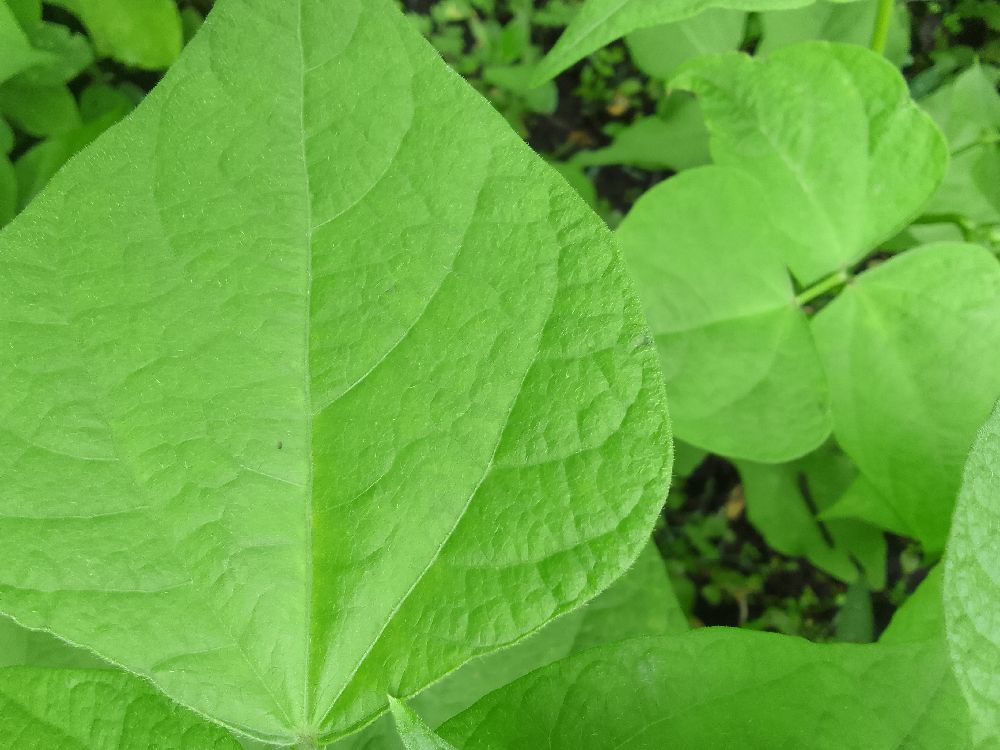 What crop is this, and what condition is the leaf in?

common bean, healthy
